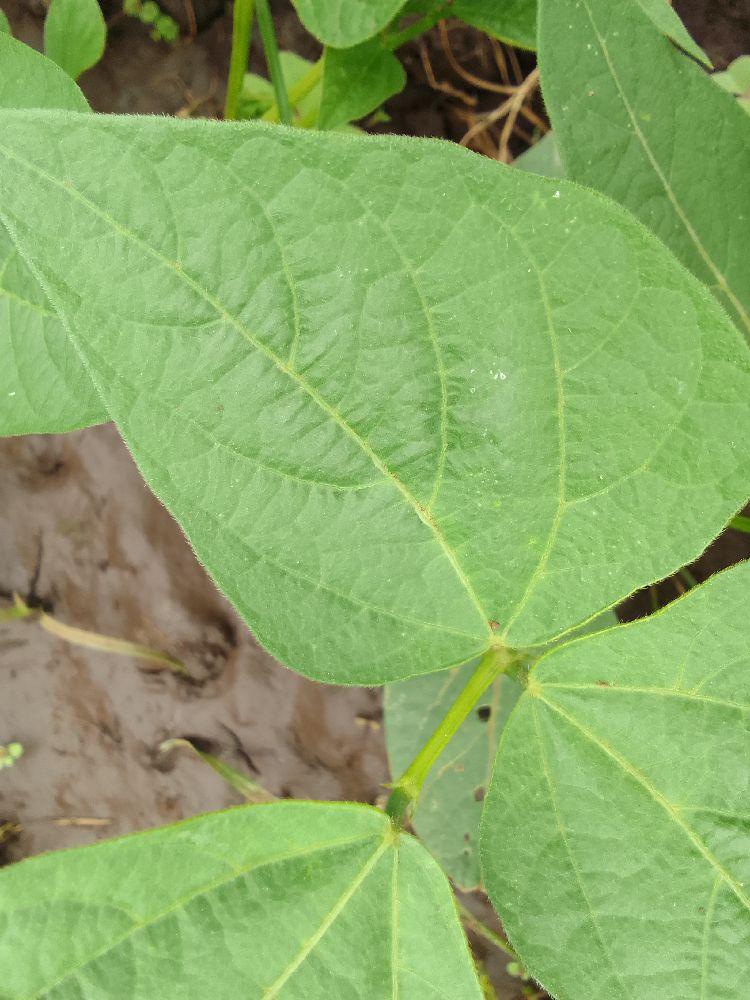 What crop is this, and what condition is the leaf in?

common bean, healthy
